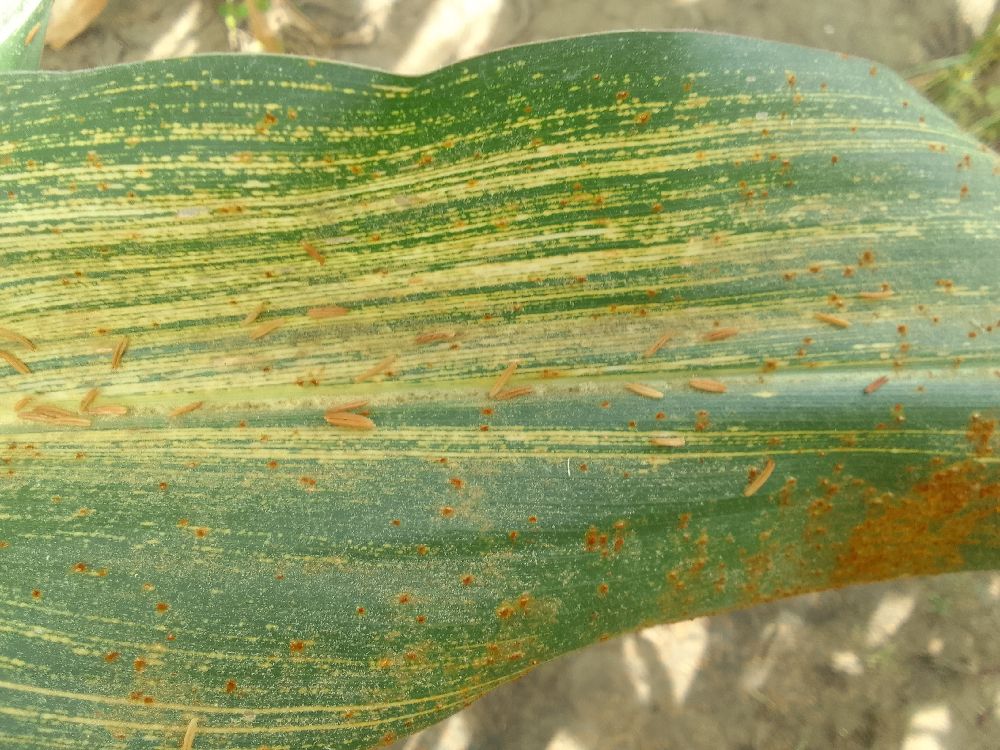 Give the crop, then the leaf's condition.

maize, maize streak virus
